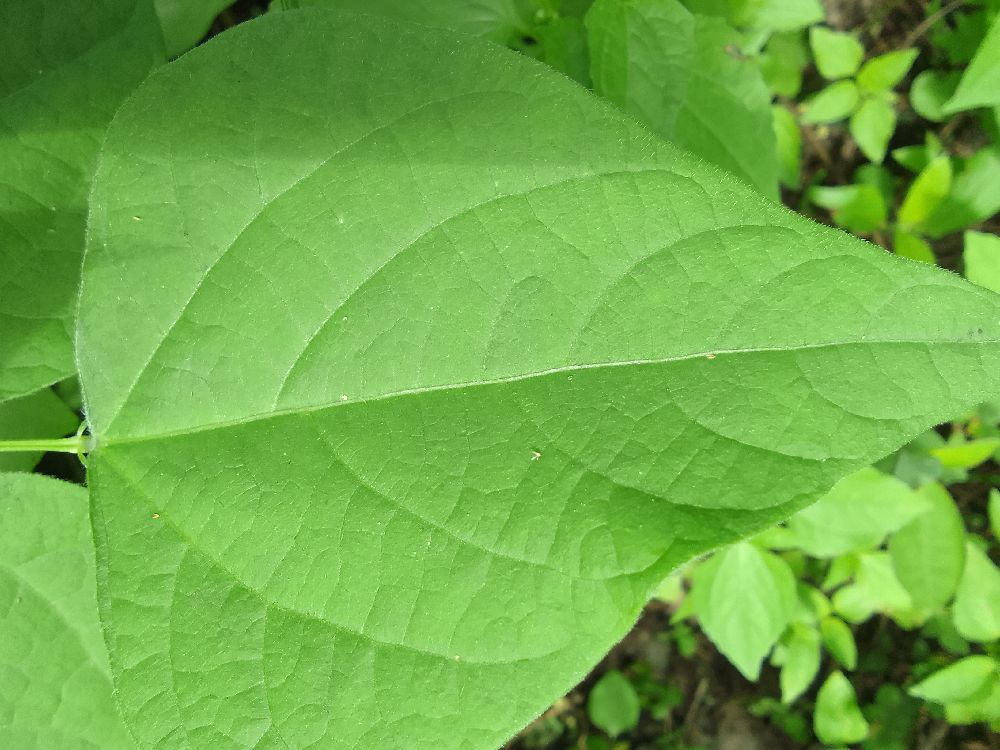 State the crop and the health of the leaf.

common bean, healthy
